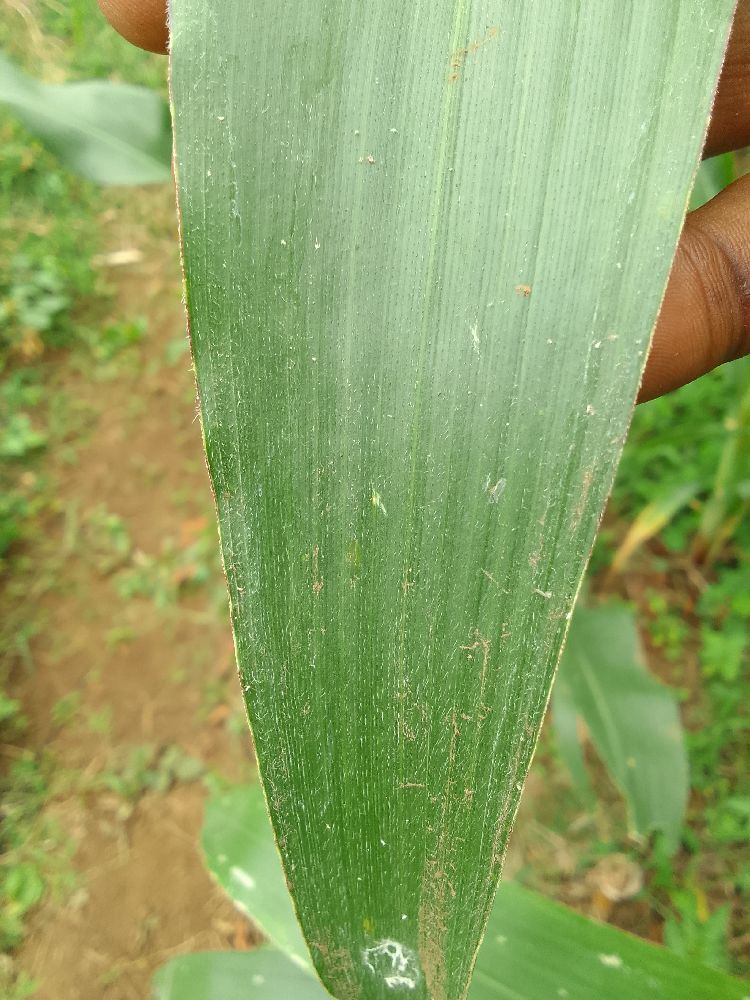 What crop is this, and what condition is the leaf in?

maize, healthy
